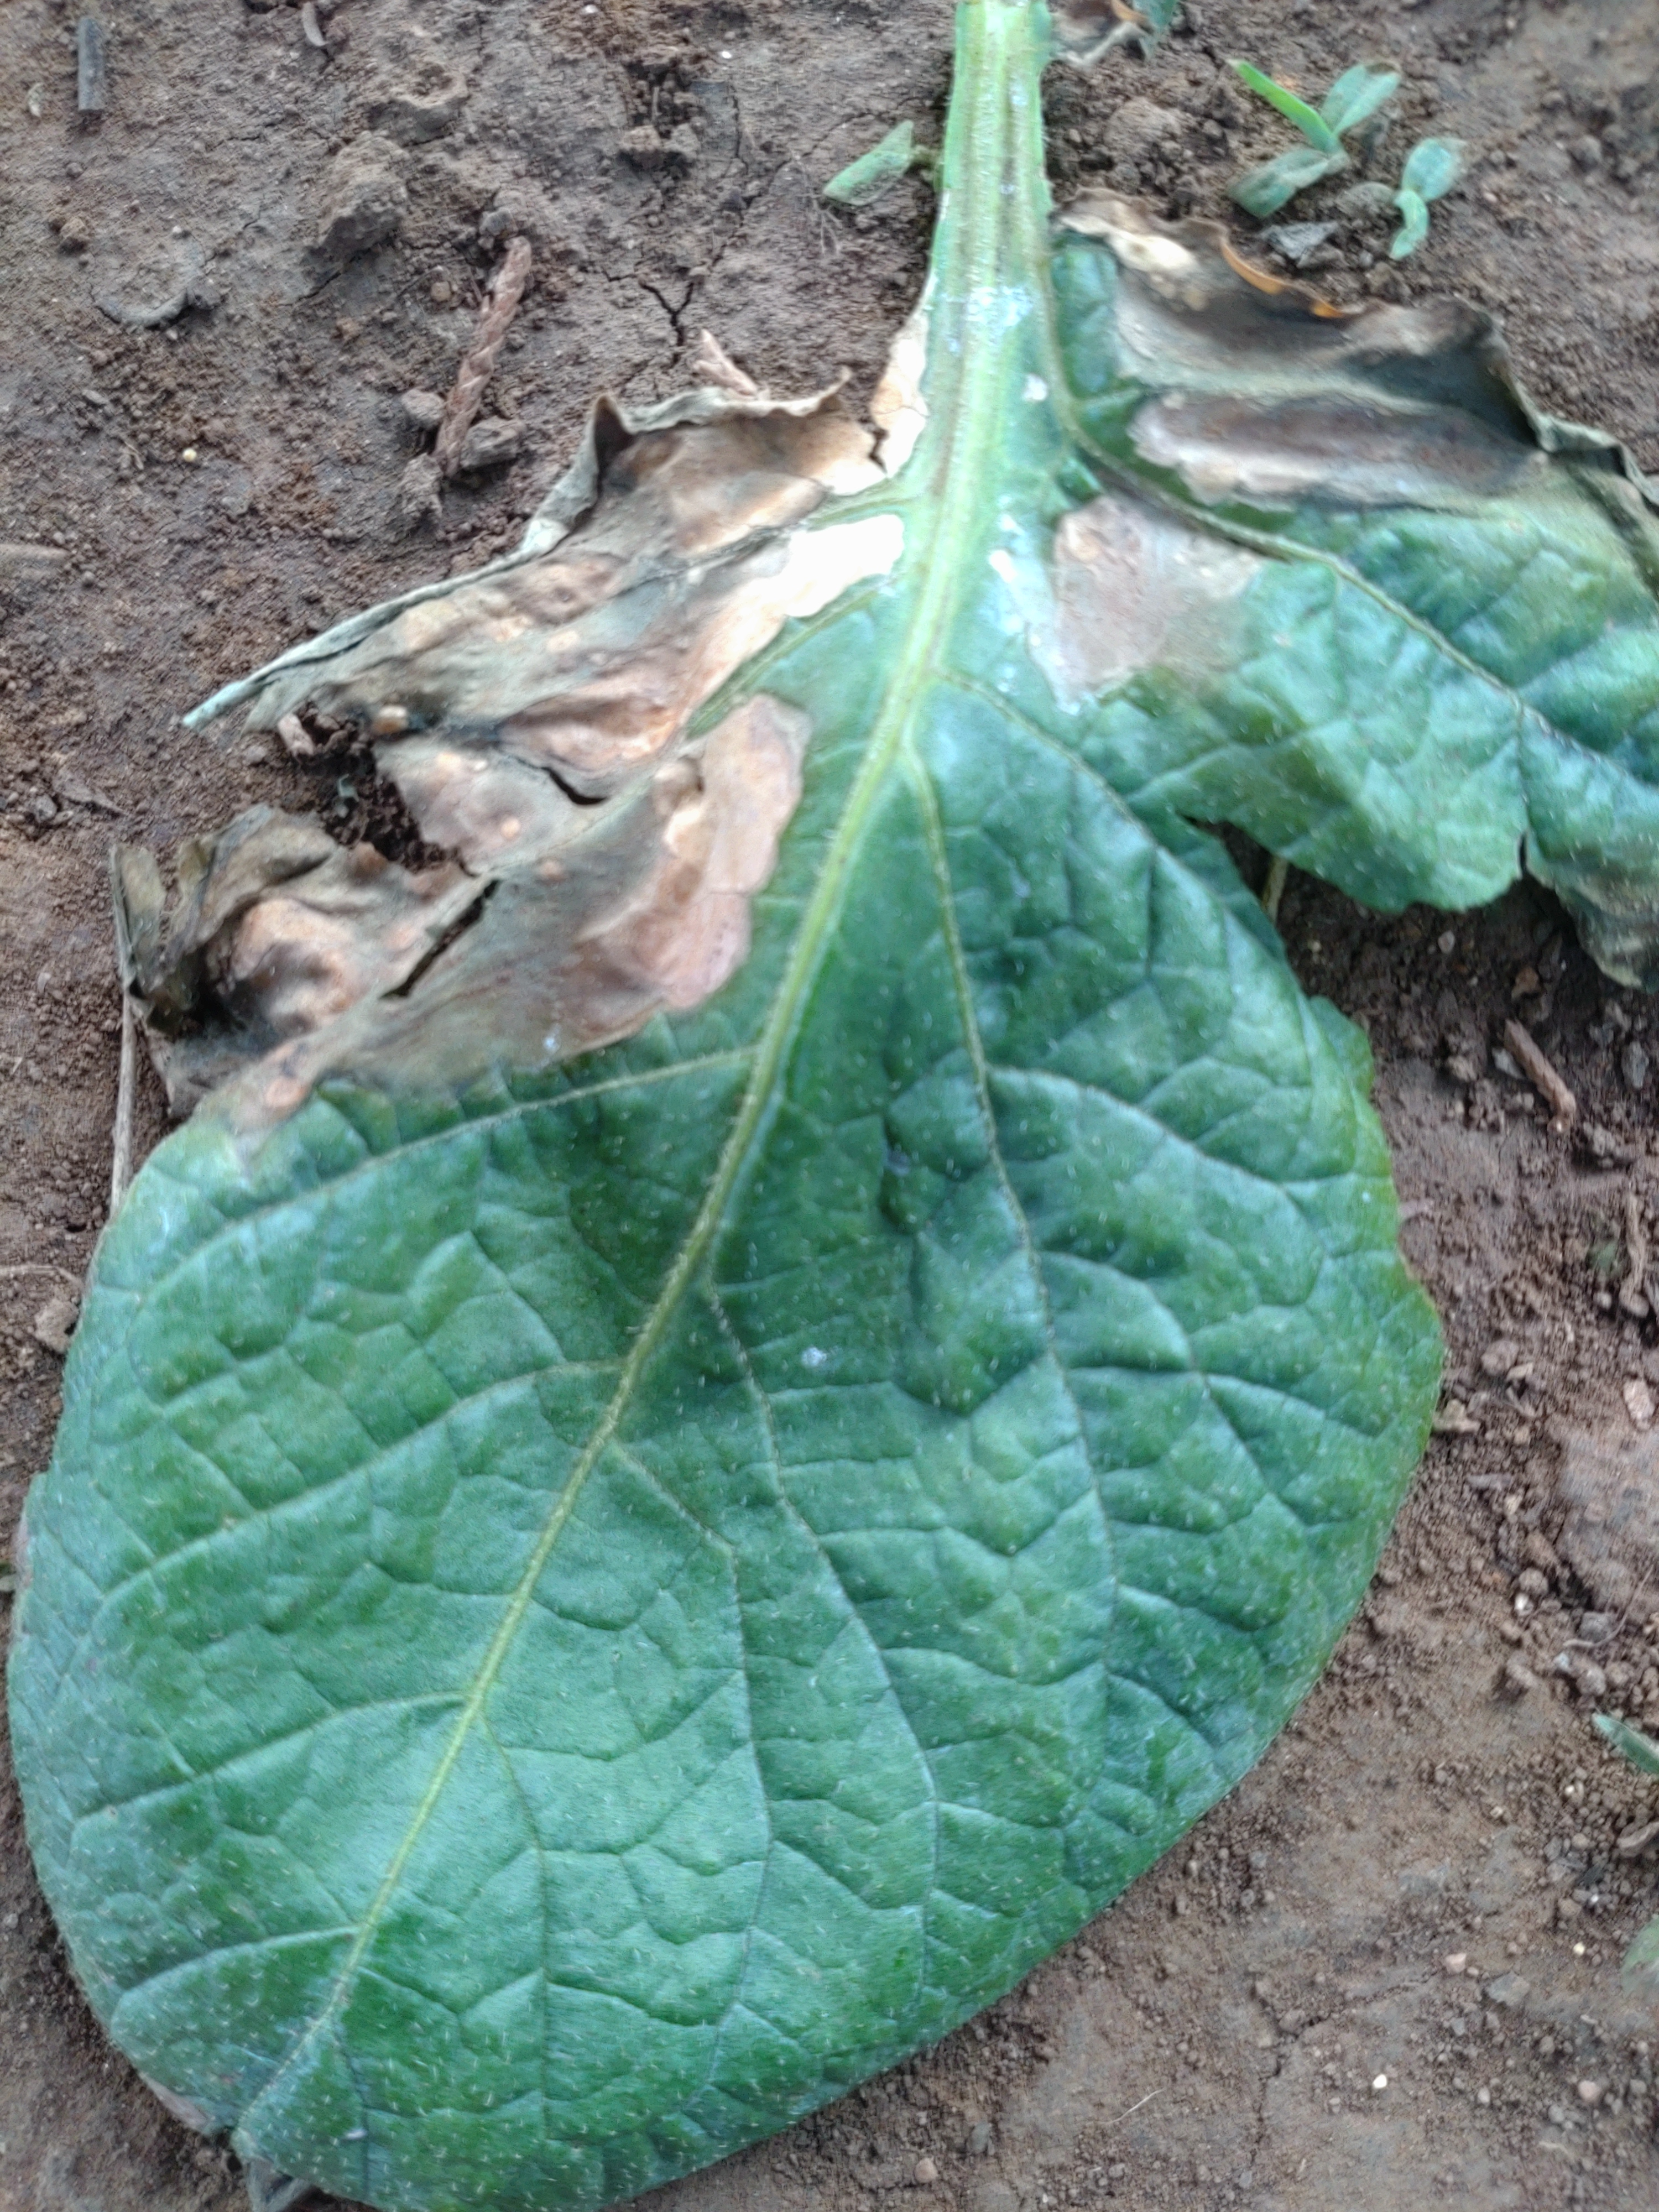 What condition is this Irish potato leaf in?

early blight
